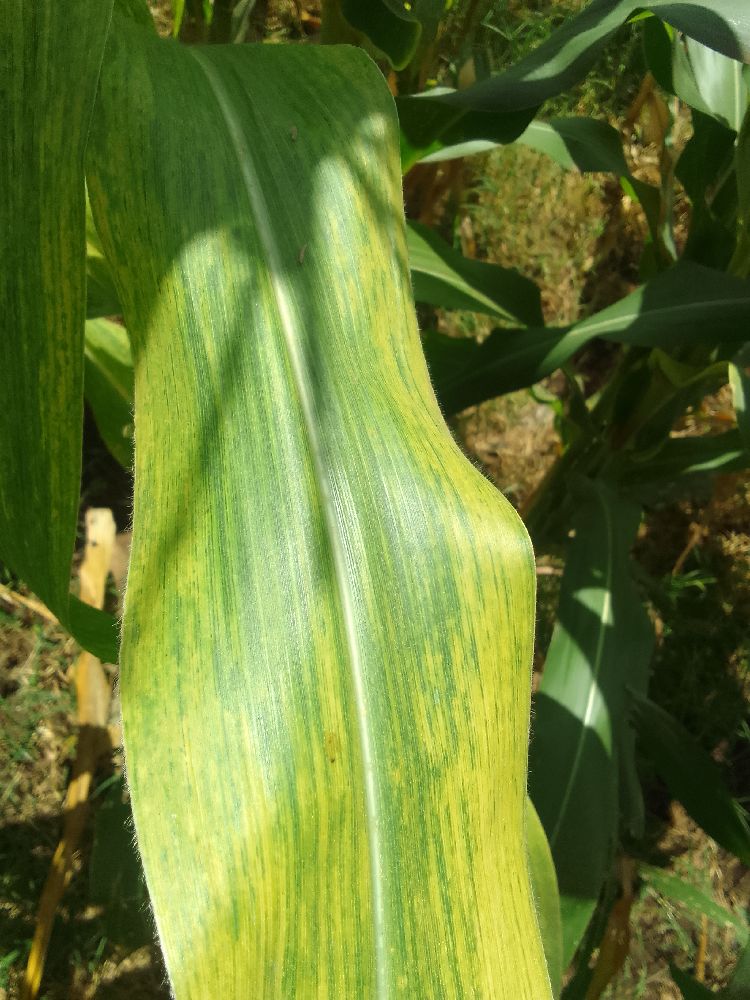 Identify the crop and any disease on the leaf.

maize, maize lethal necrosis
